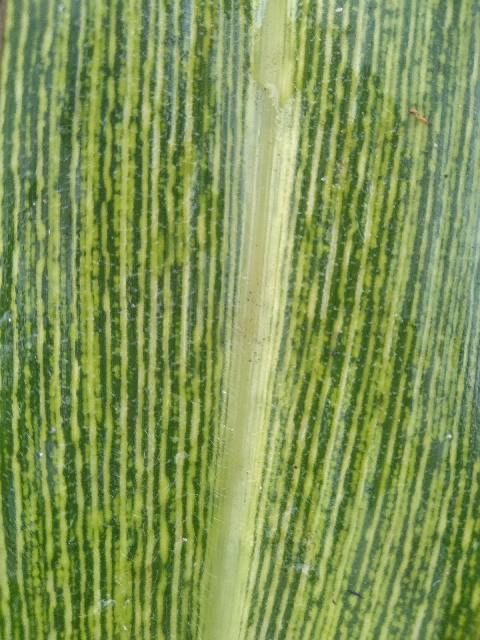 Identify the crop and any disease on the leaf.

maize, maize streak virus
